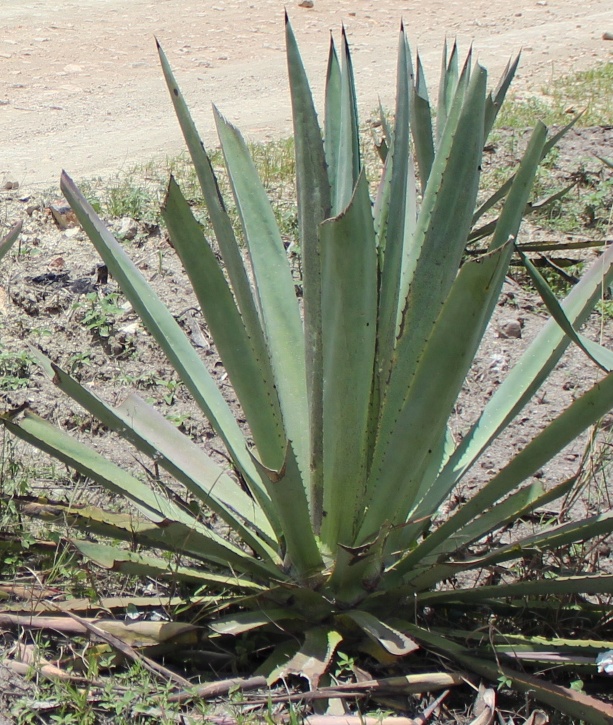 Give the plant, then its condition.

agave, healthy
